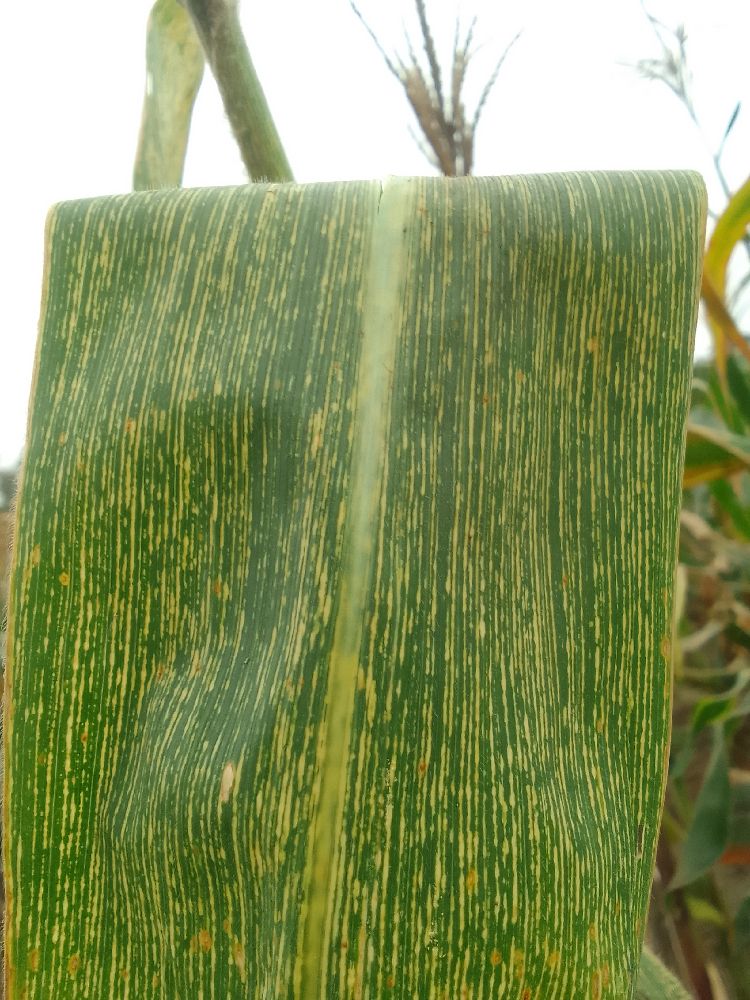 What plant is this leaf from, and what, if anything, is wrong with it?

maize, maize streak virus
